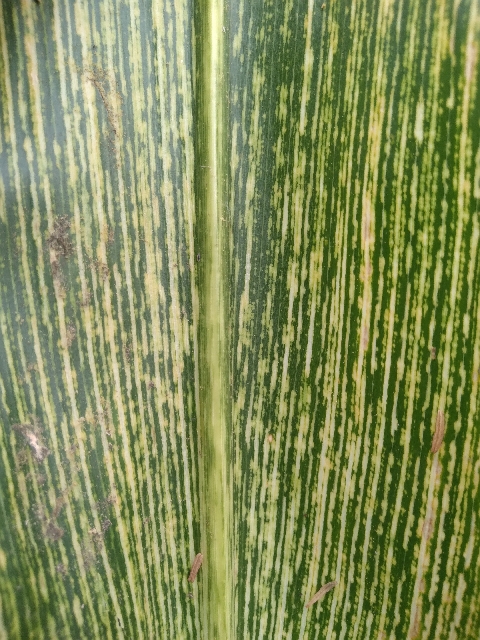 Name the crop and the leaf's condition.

maize, maize streak virus
